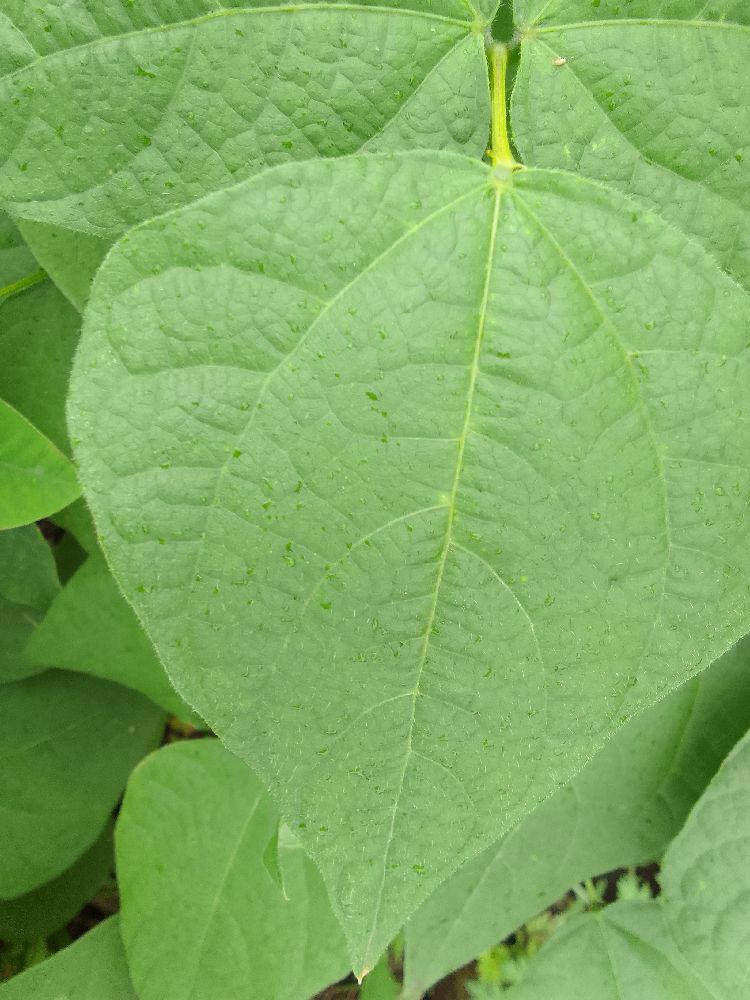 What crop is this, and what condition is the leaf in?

common bean, healthy
